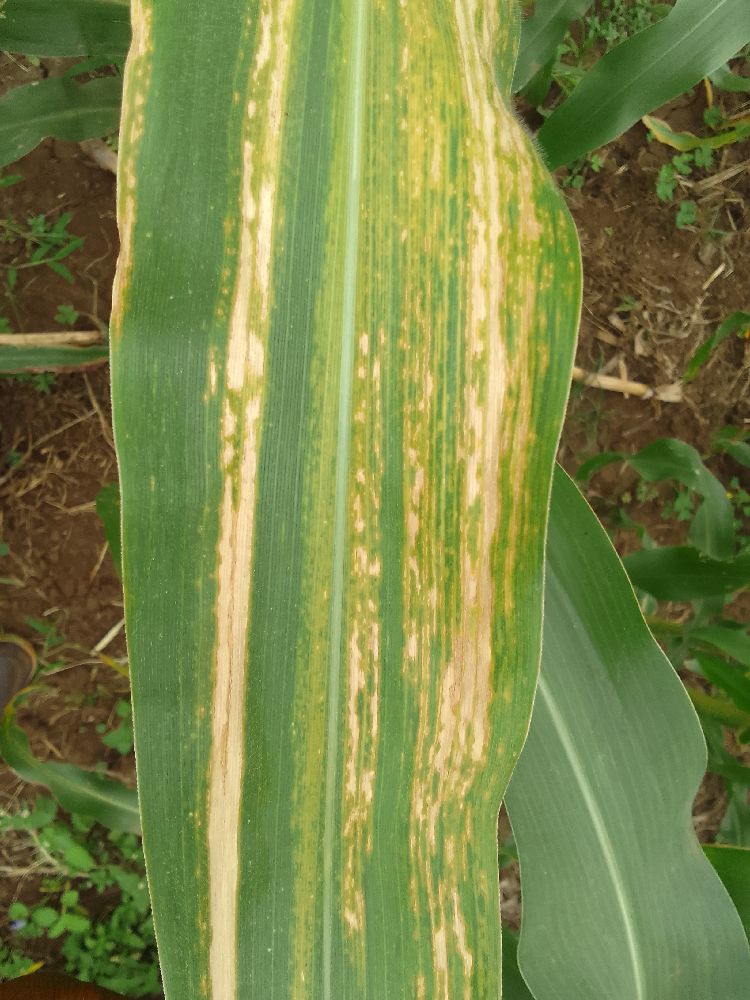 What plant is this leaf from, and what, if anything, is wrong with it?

maize, maize lethal necrosis
